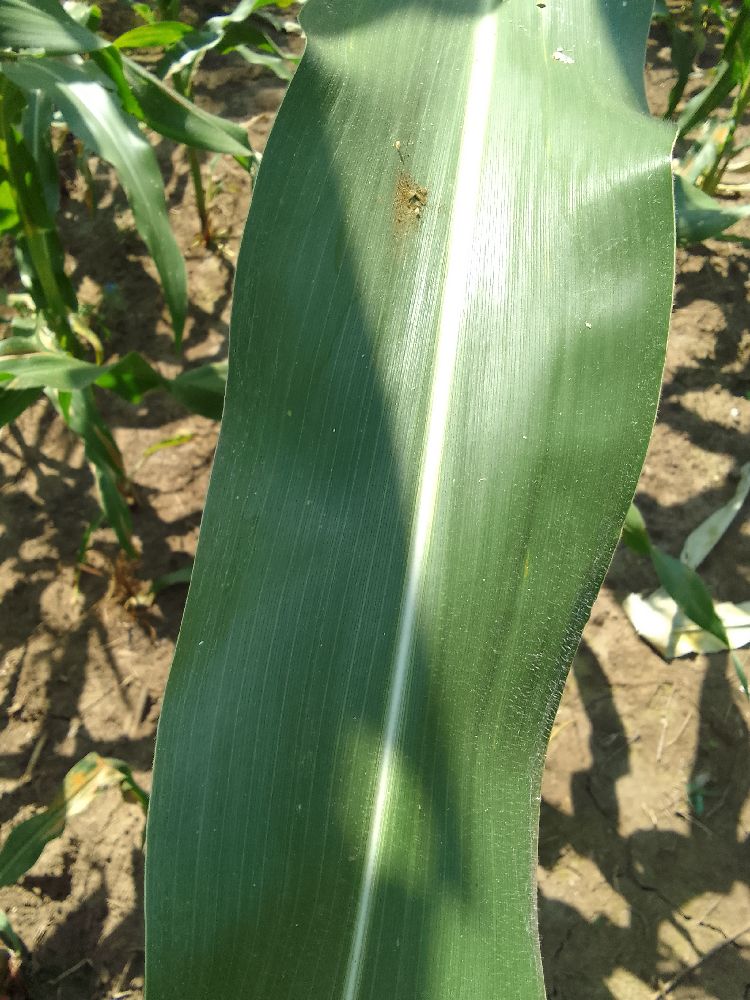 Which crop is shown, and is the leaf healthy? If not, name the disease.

maize, healthy
